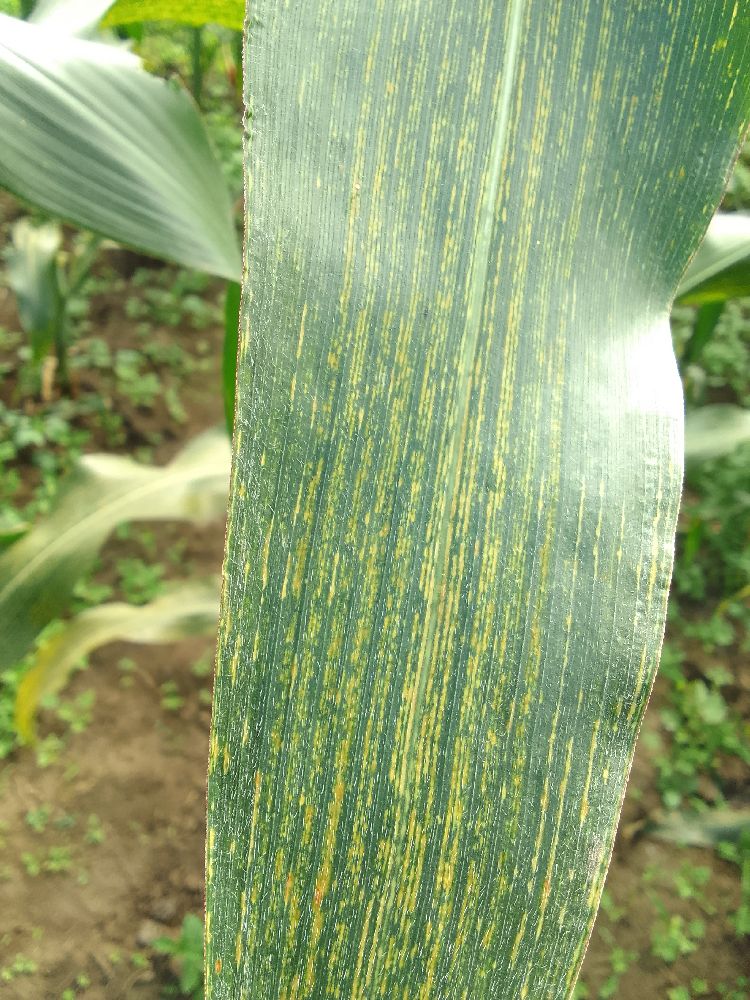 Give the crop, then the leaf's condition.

maize, maize streak virus
